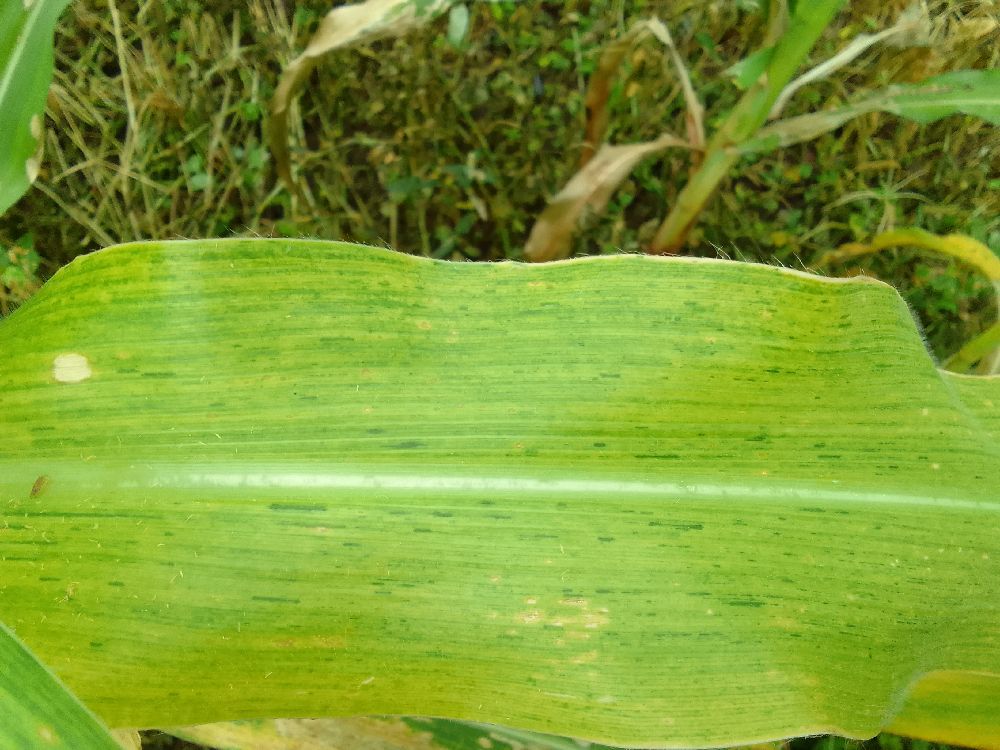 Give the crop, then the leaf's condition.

maize, maize lethal necrosis
